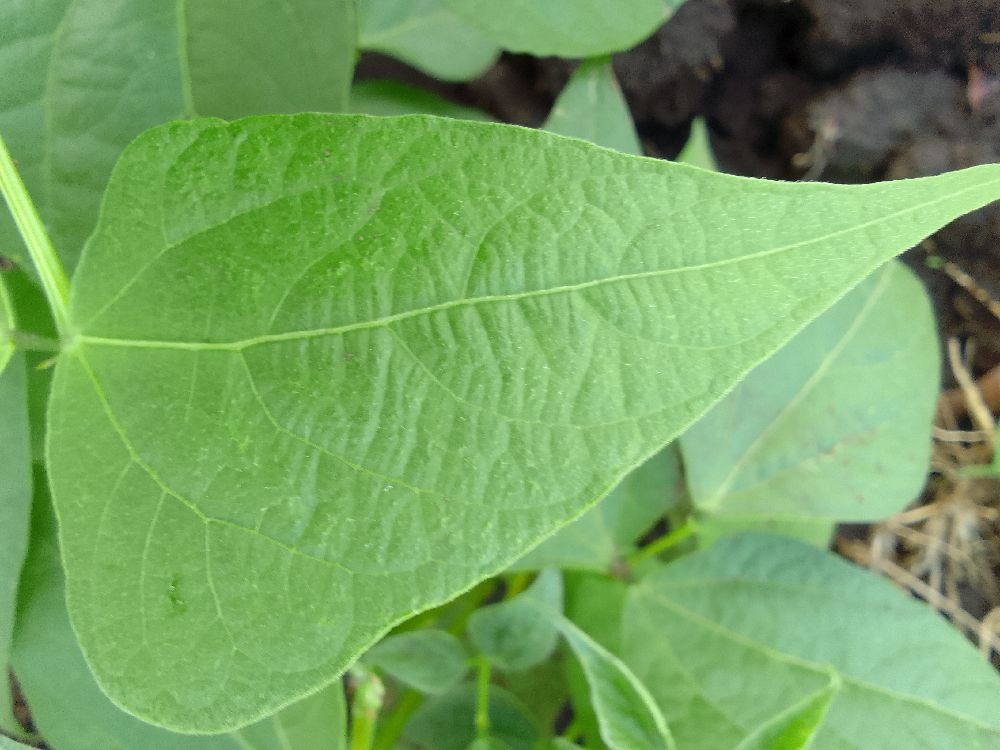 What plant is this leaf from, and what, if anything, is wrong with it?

common bean, healthy
